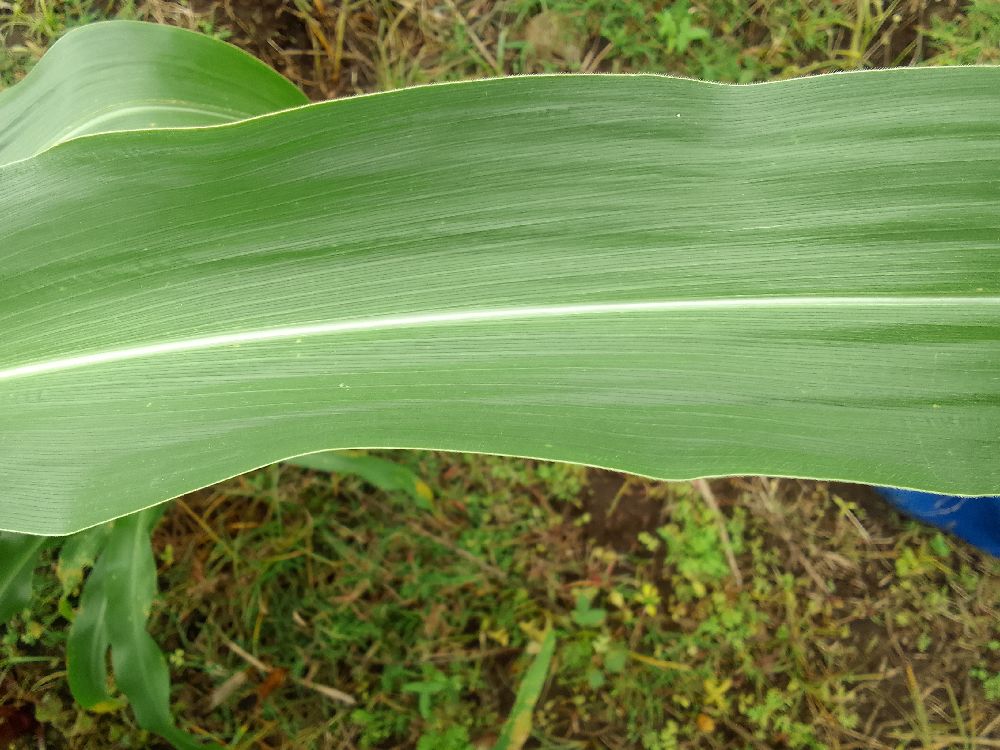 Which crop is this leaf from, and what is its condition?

maize, healthy
